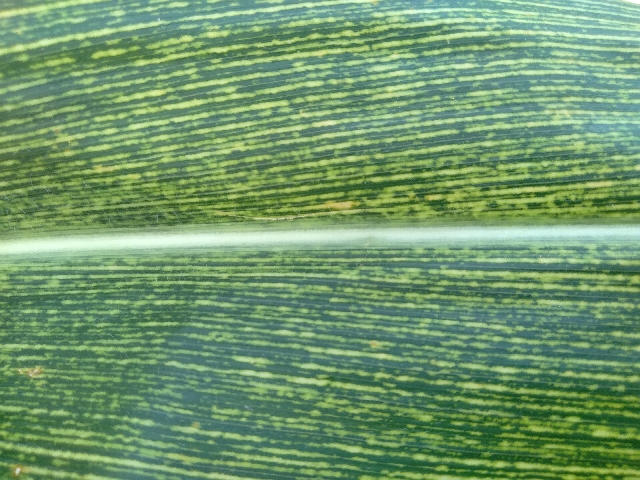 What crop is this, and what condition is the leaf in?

maize, maize streak virus
